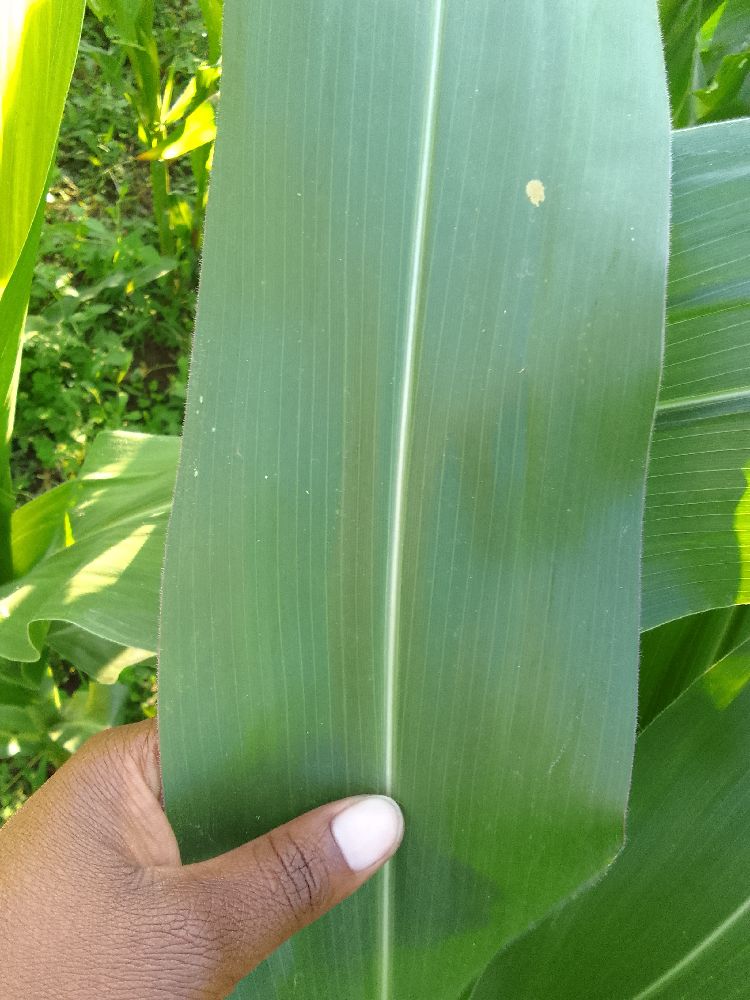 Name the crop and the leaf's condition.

maize, healthy
